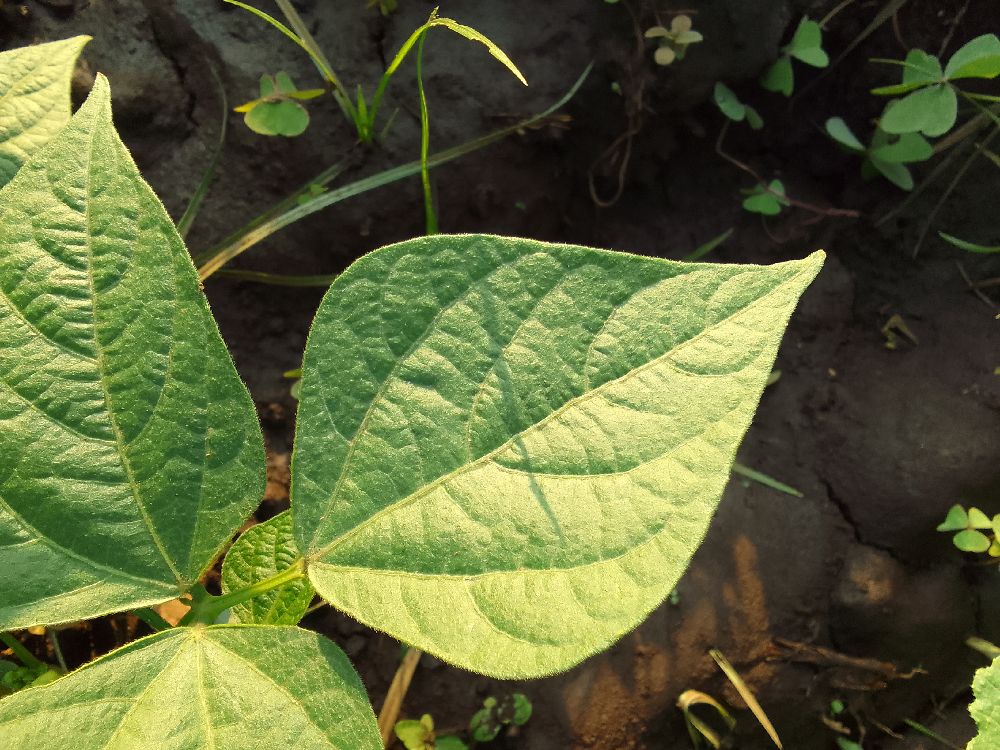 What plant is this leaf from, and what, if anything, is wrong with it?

common bean, healthy
